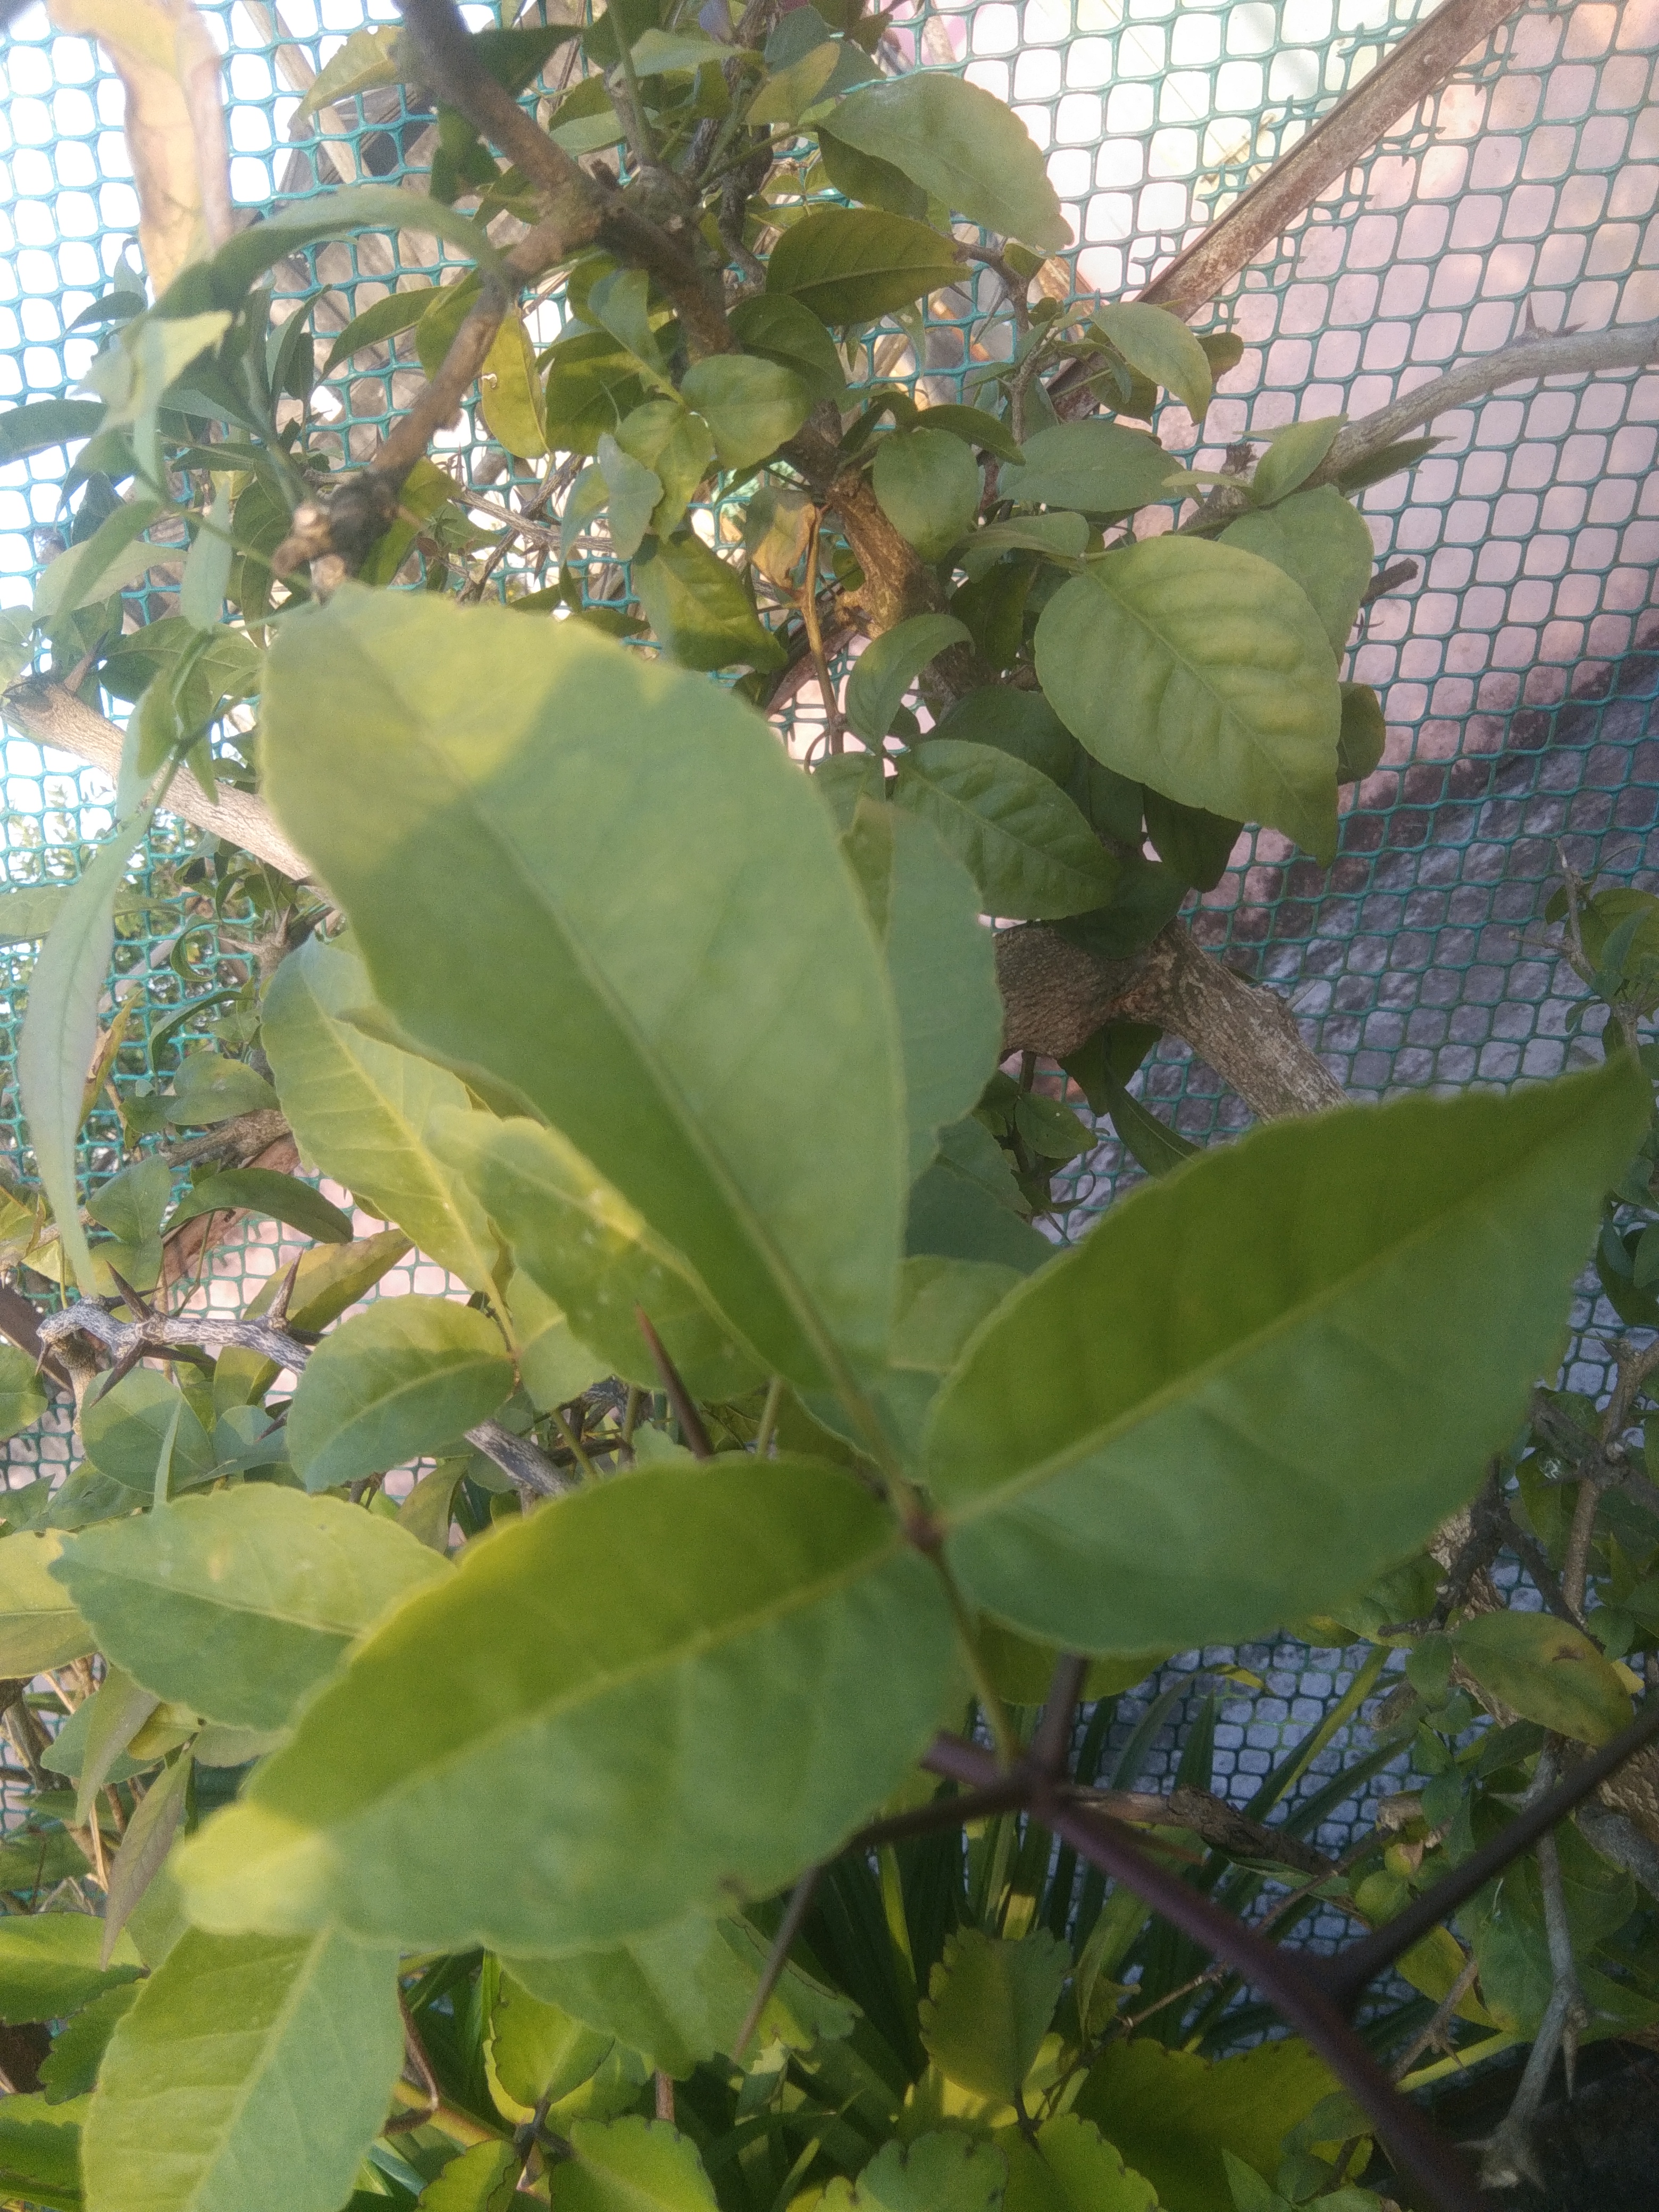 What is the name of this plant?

wood apple
